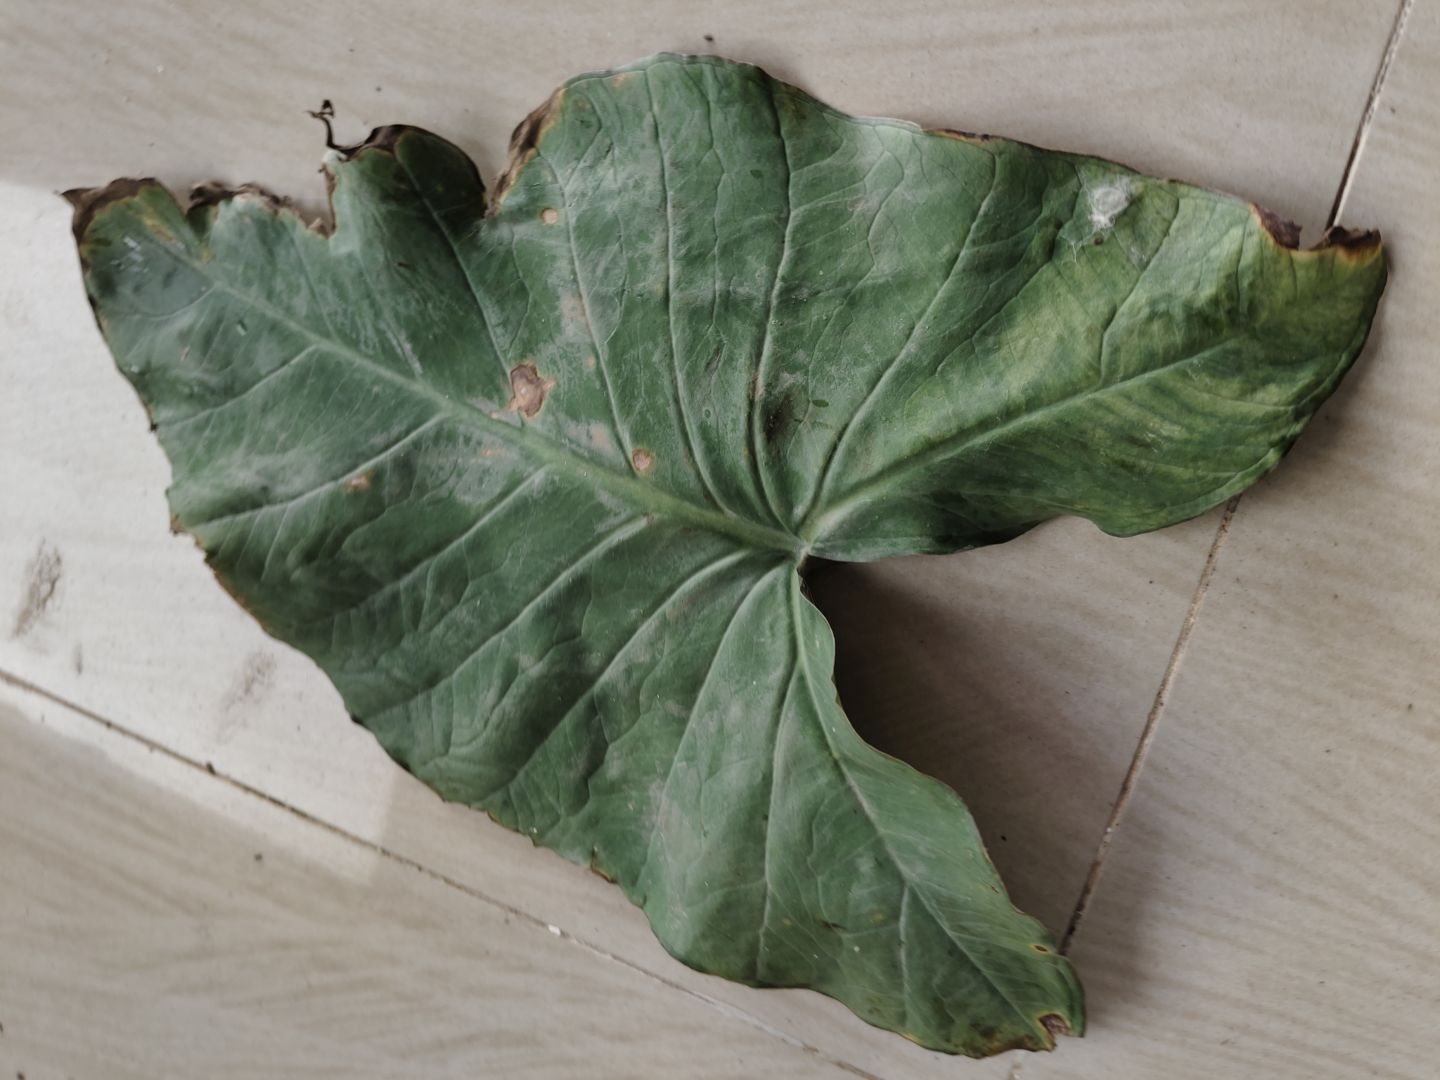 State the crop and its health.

taro, leaf blight
